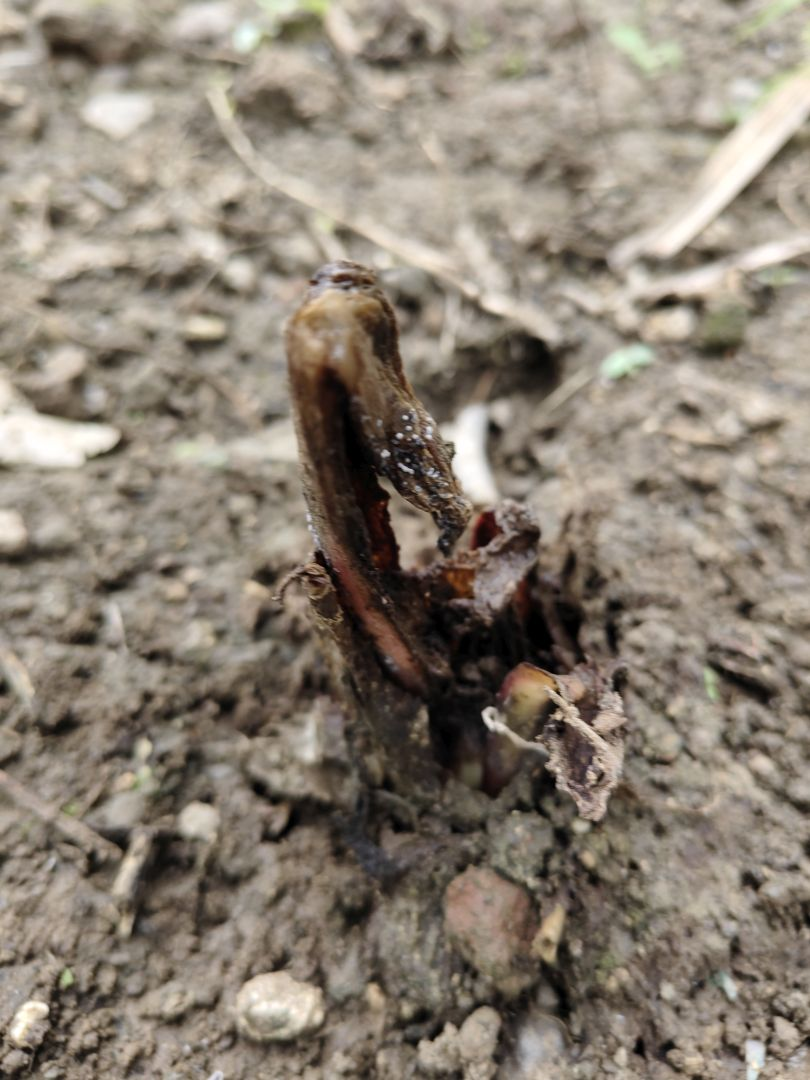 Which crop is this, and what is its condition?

taro, root rot
